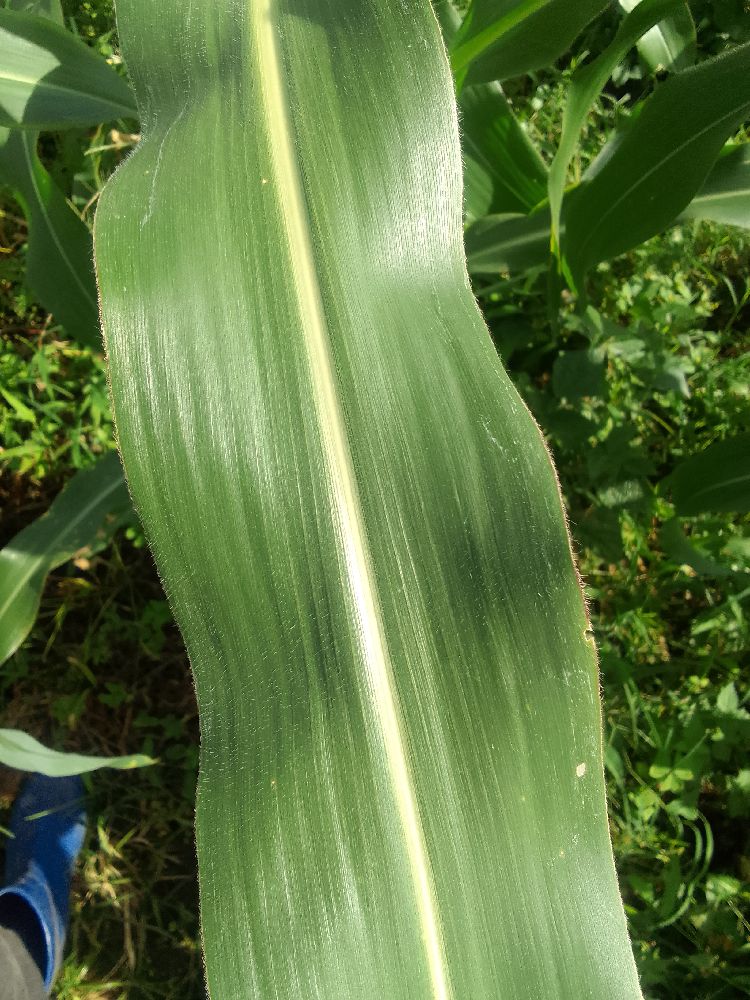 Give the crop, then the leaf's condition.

maize, healthy
